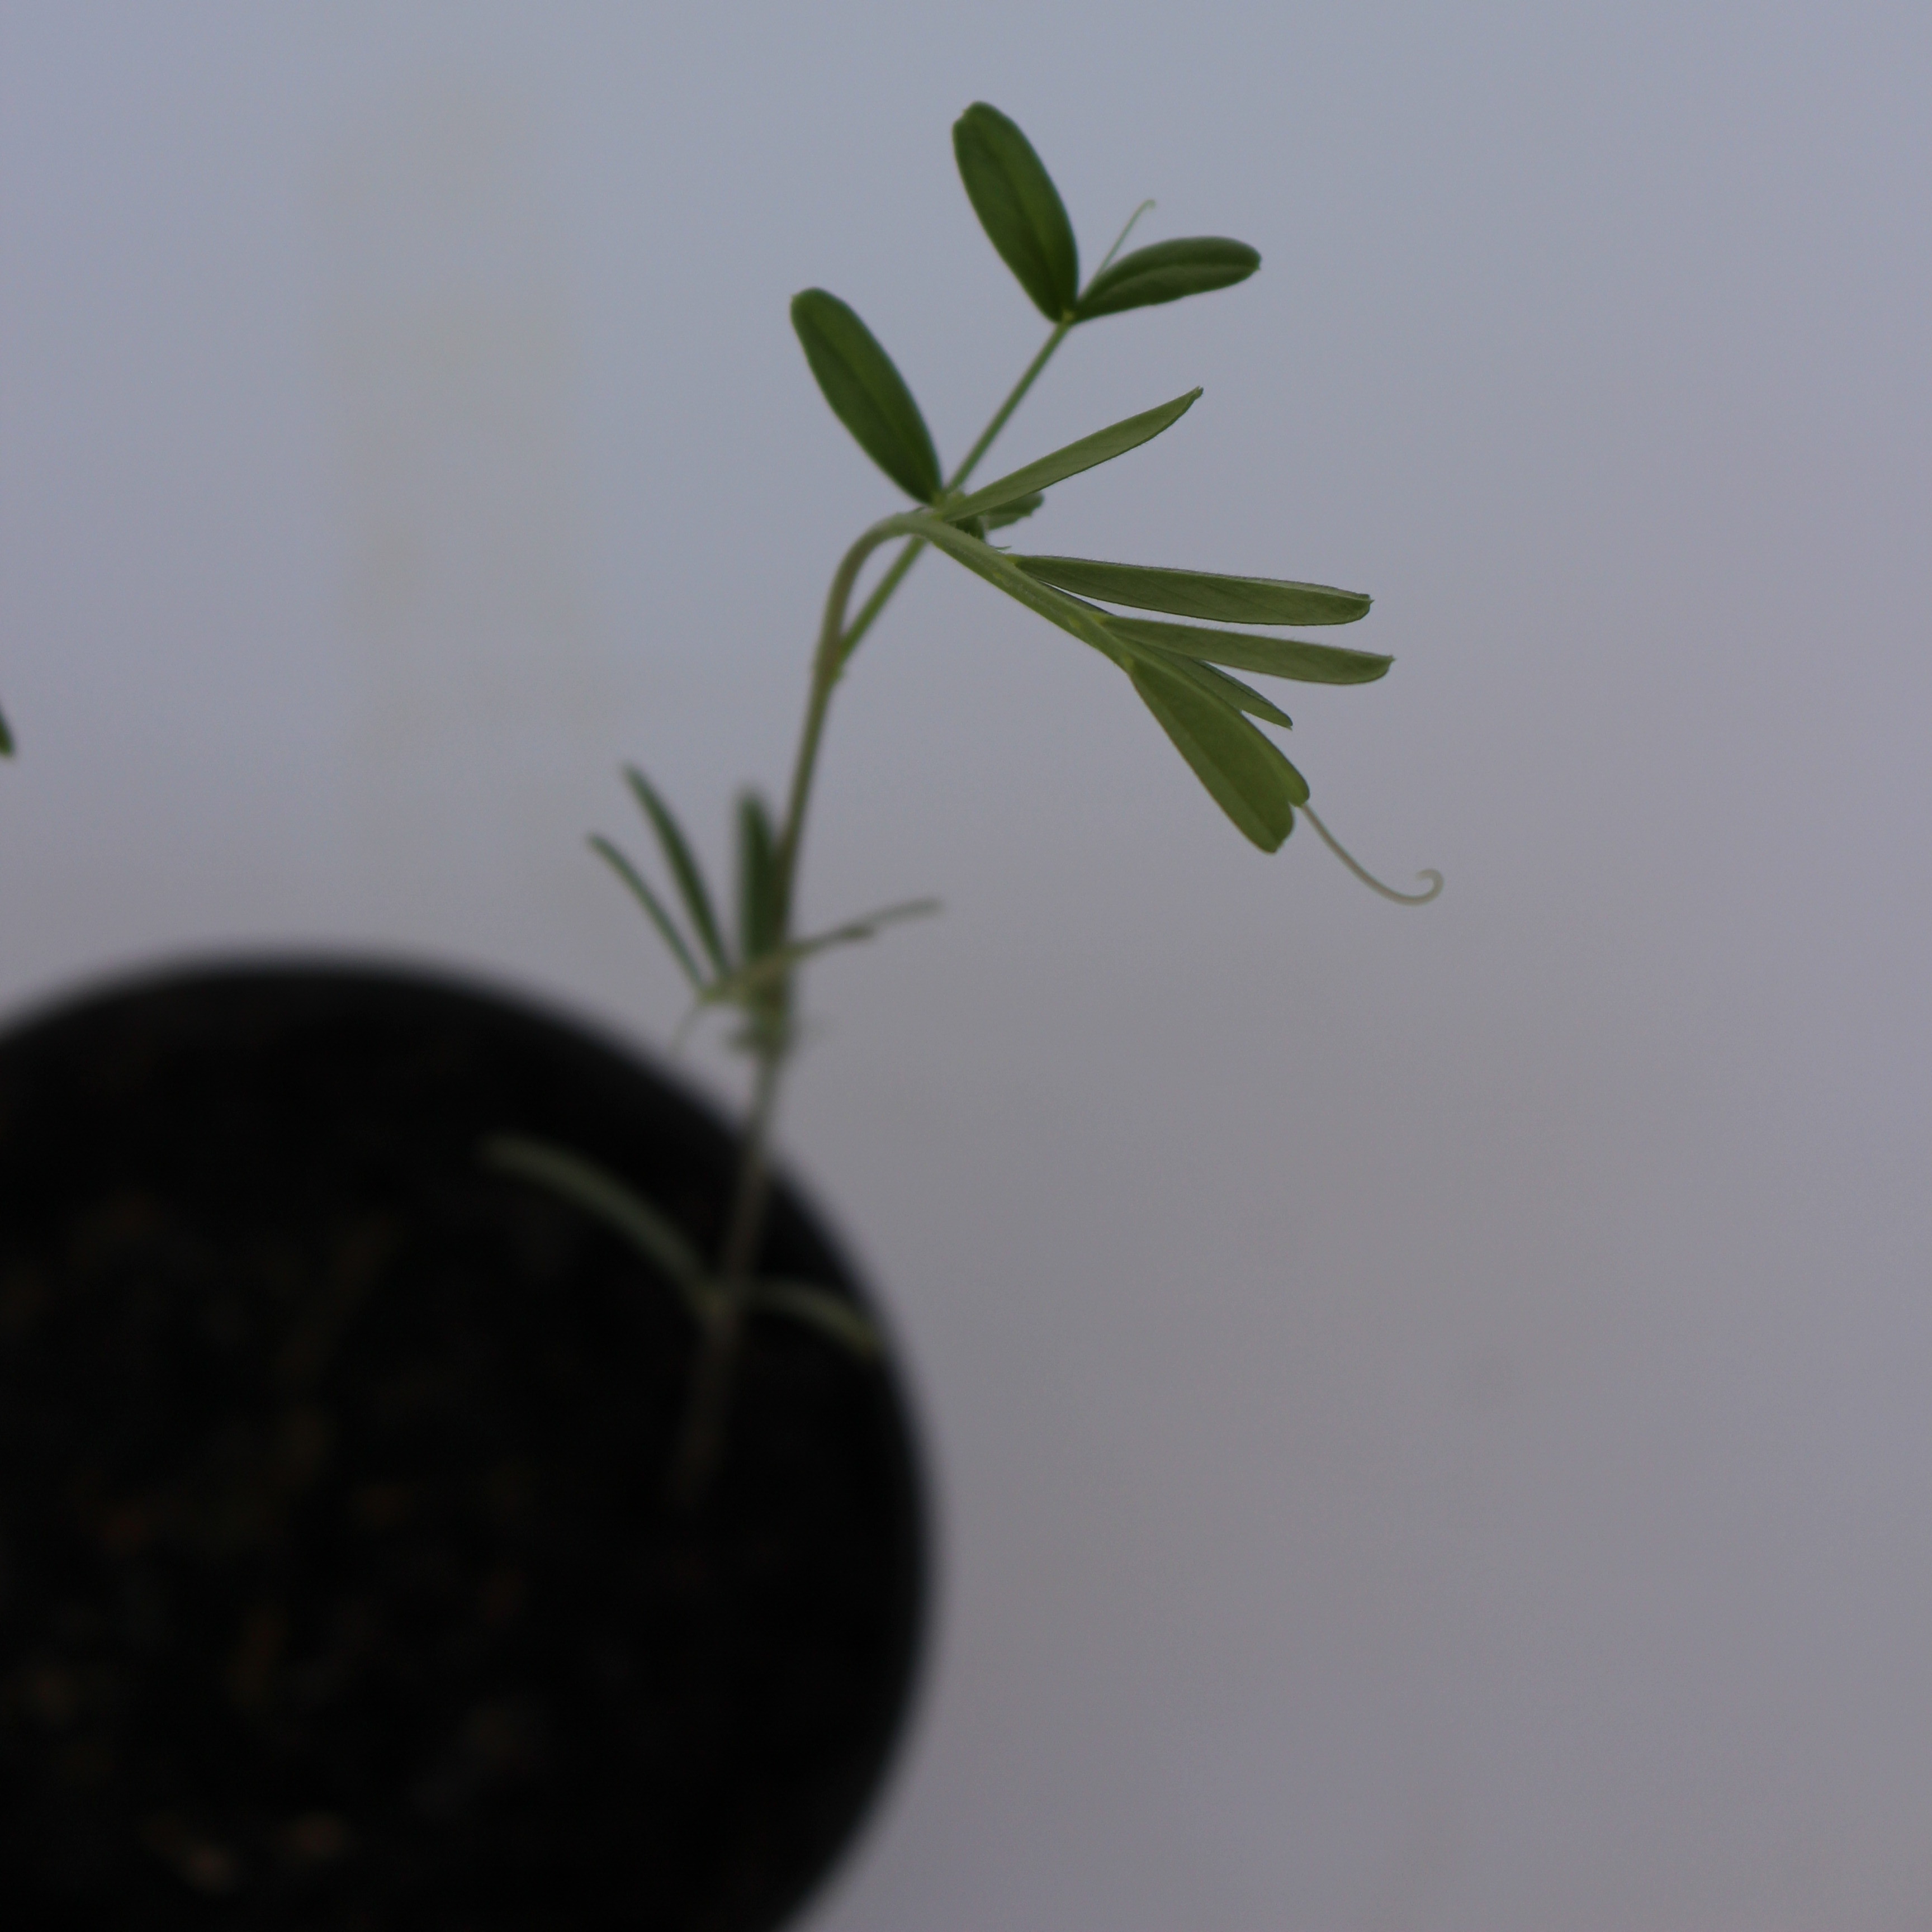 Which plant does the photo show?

Vicia sativa
